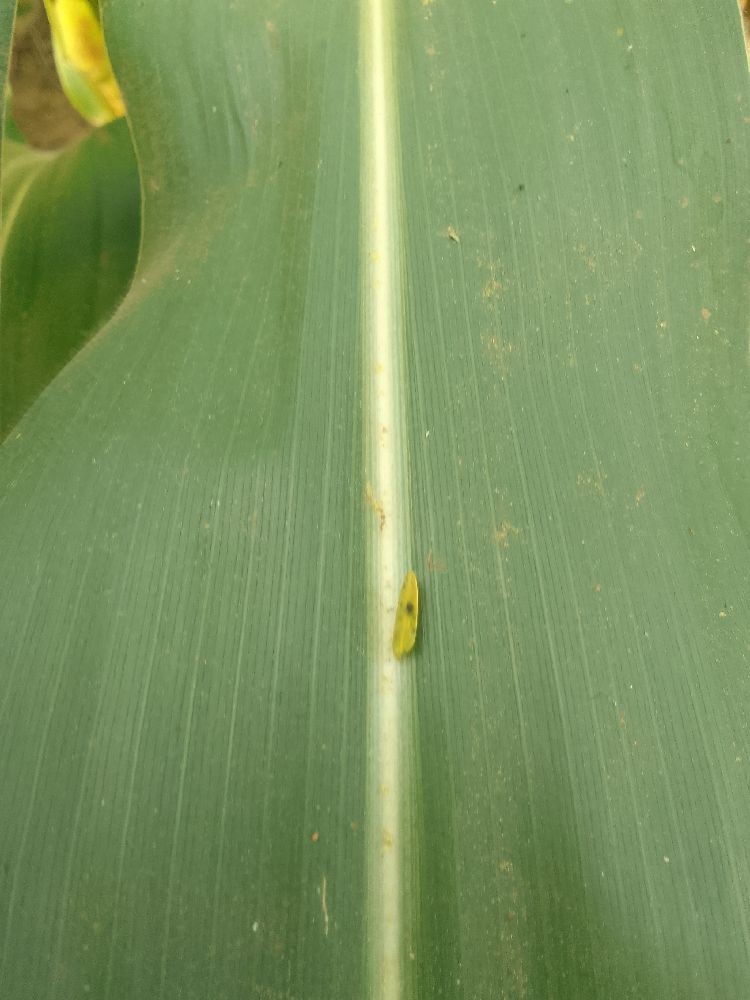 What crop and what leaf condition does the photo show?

maize, healthy
